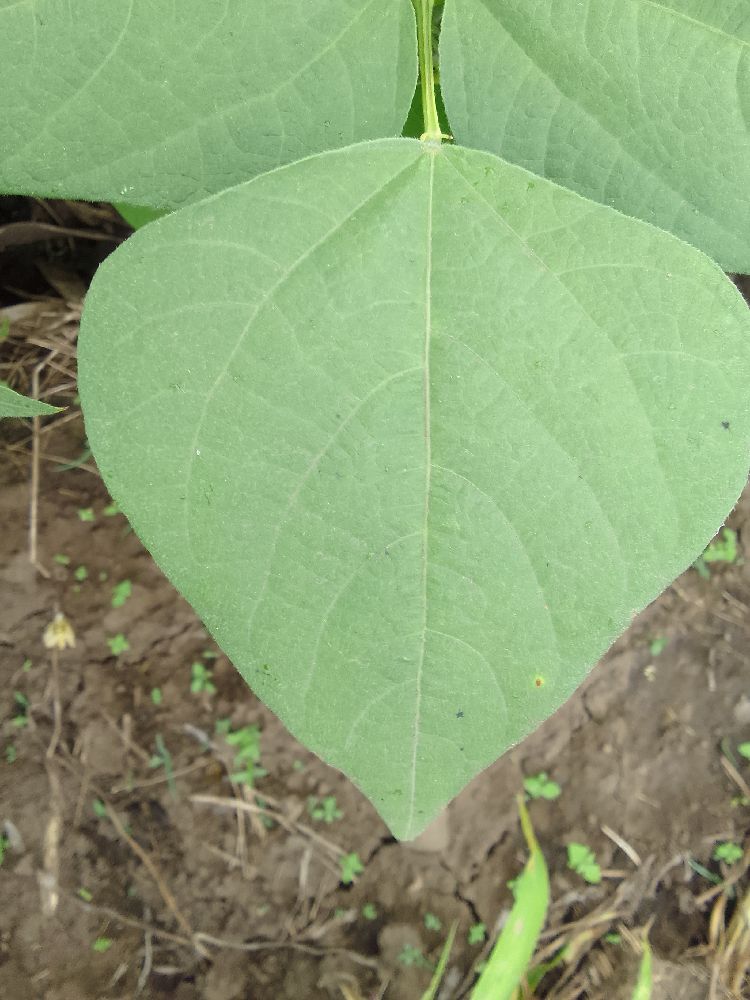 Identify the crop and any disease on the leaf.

common bean, healthy
